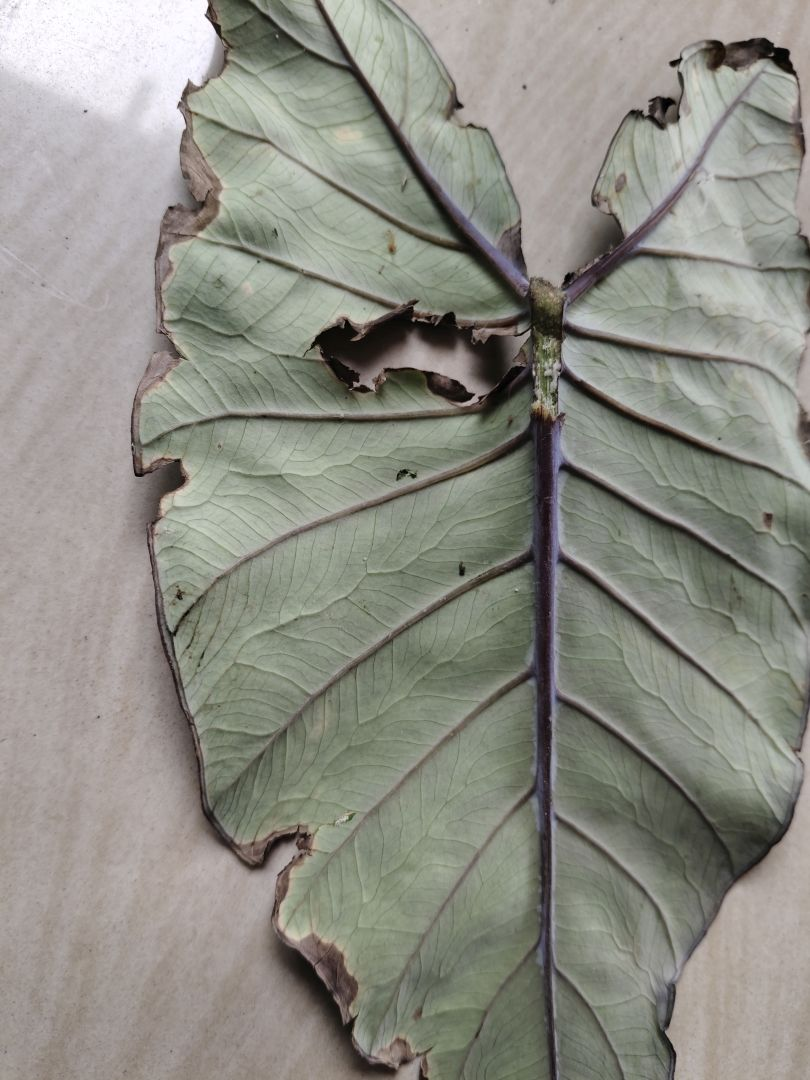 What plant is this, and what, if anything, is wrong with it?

taro, leaf blight
